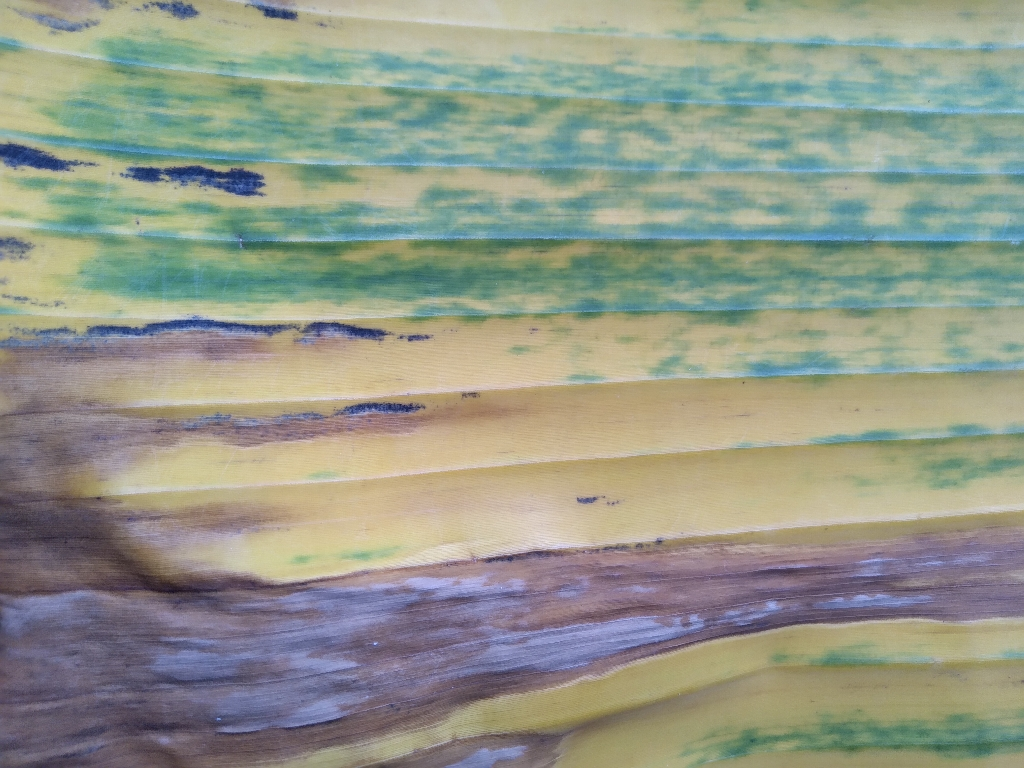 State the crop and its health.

banana, fusarium wilt race 1
